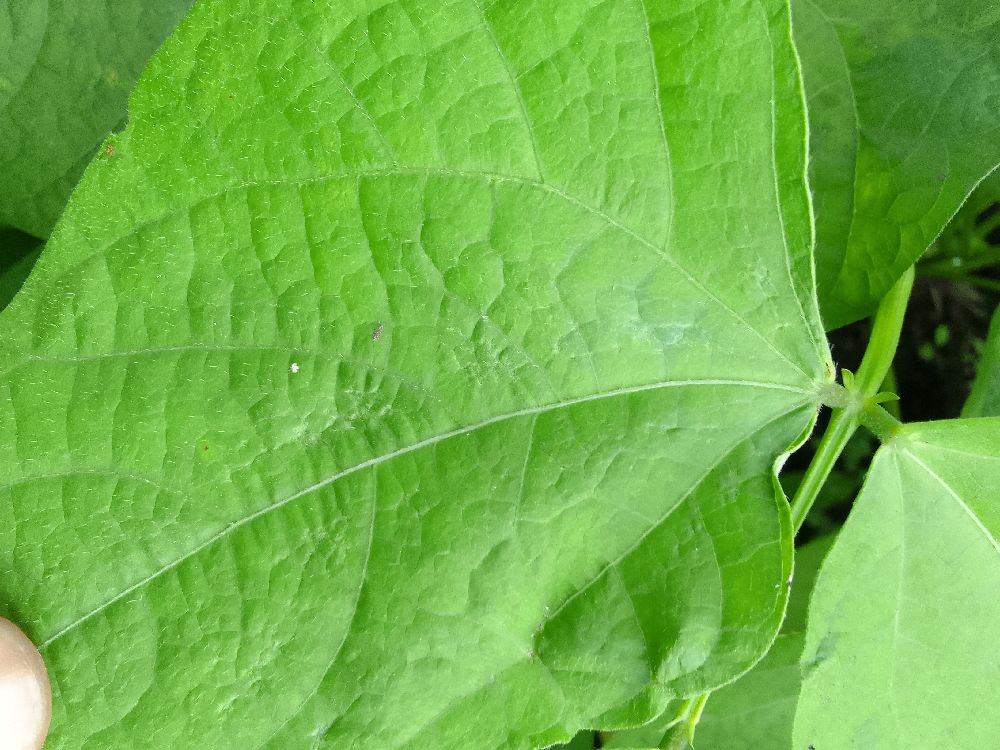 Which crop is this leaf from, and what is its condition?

common bean, healthy
